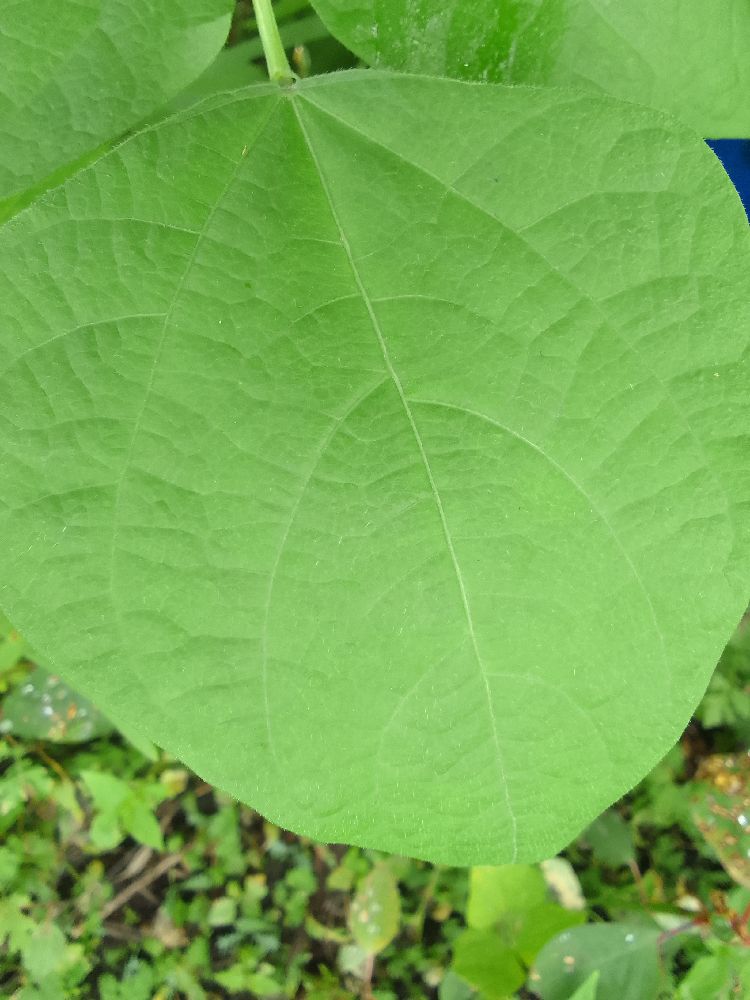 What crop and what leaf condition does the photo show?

common bean, healthy
